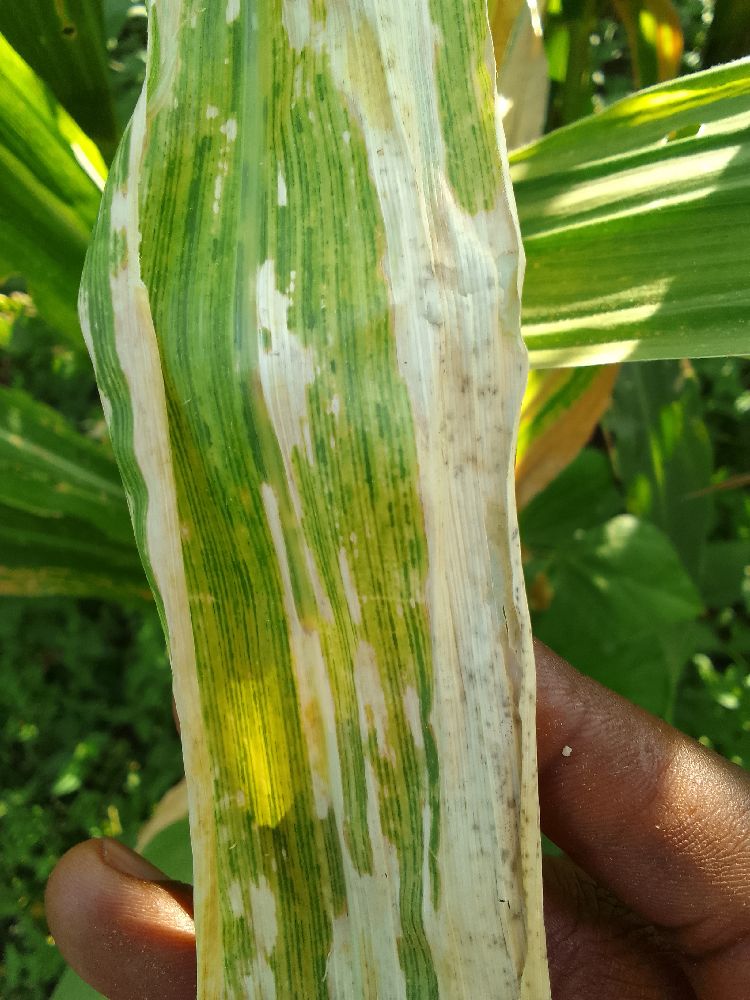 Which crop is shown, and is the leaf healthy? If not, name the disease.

maize, maize lethal necrosis
